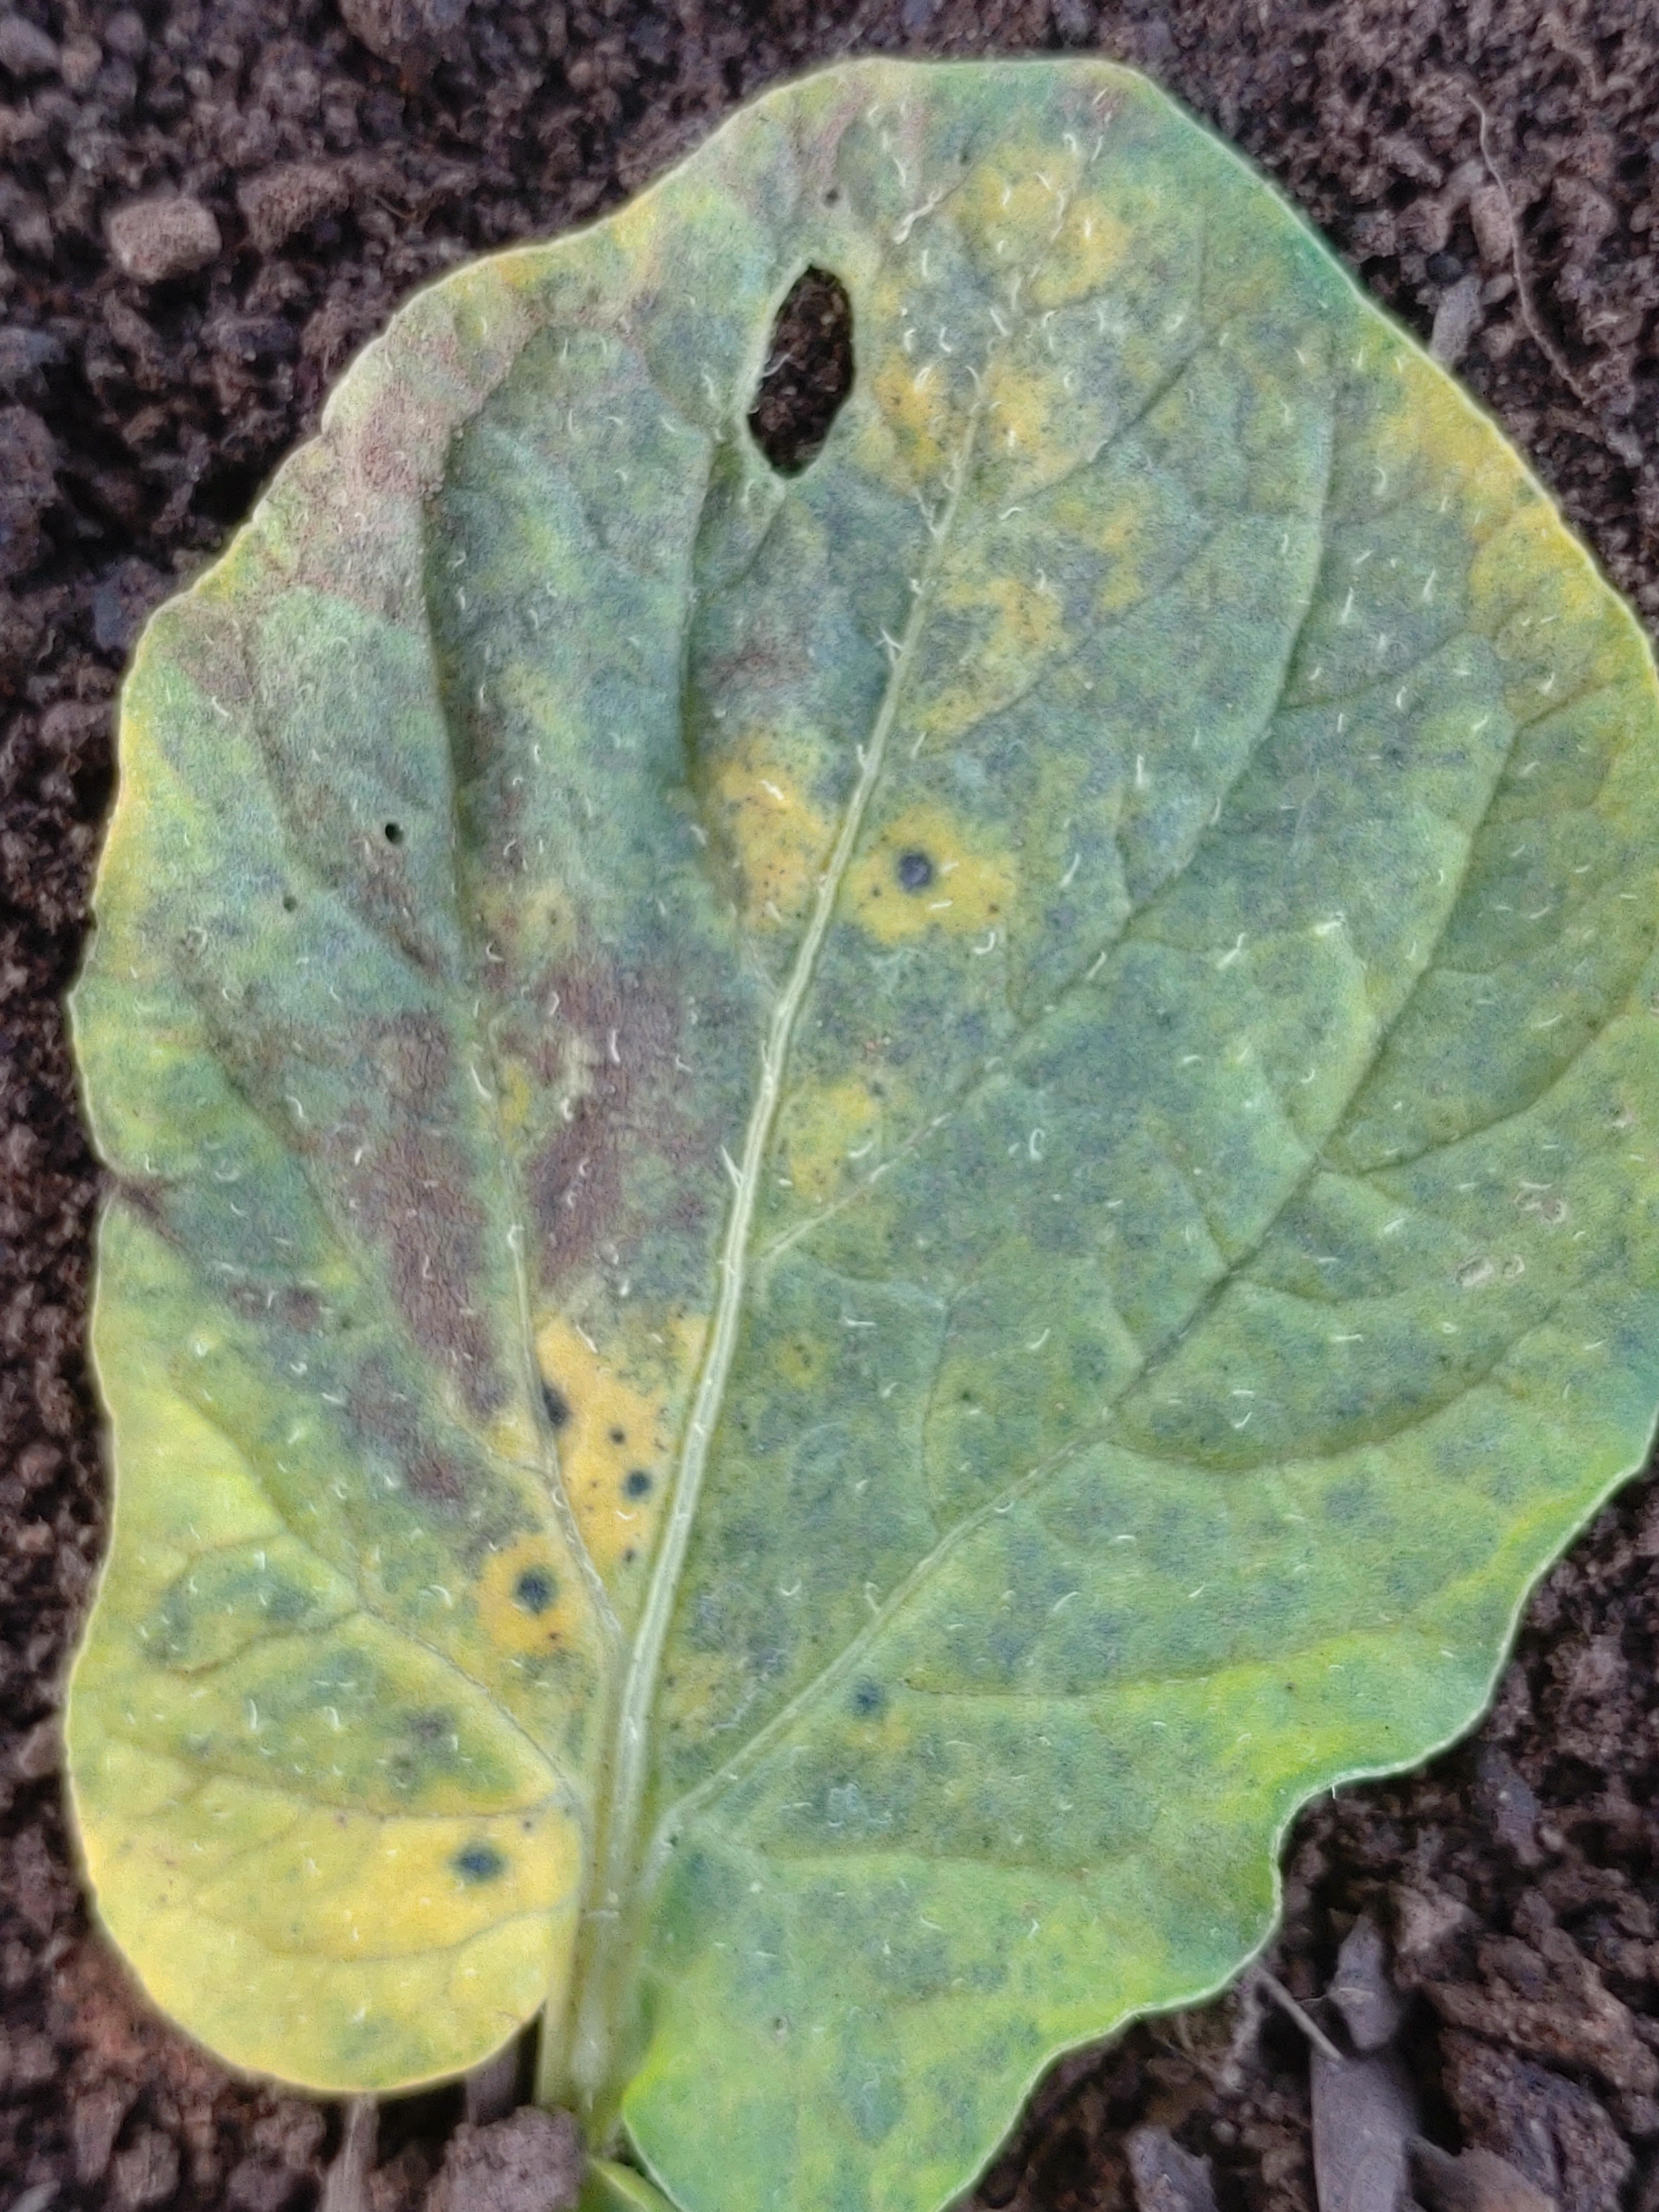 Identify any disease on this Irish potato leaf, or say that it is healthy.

late blight
